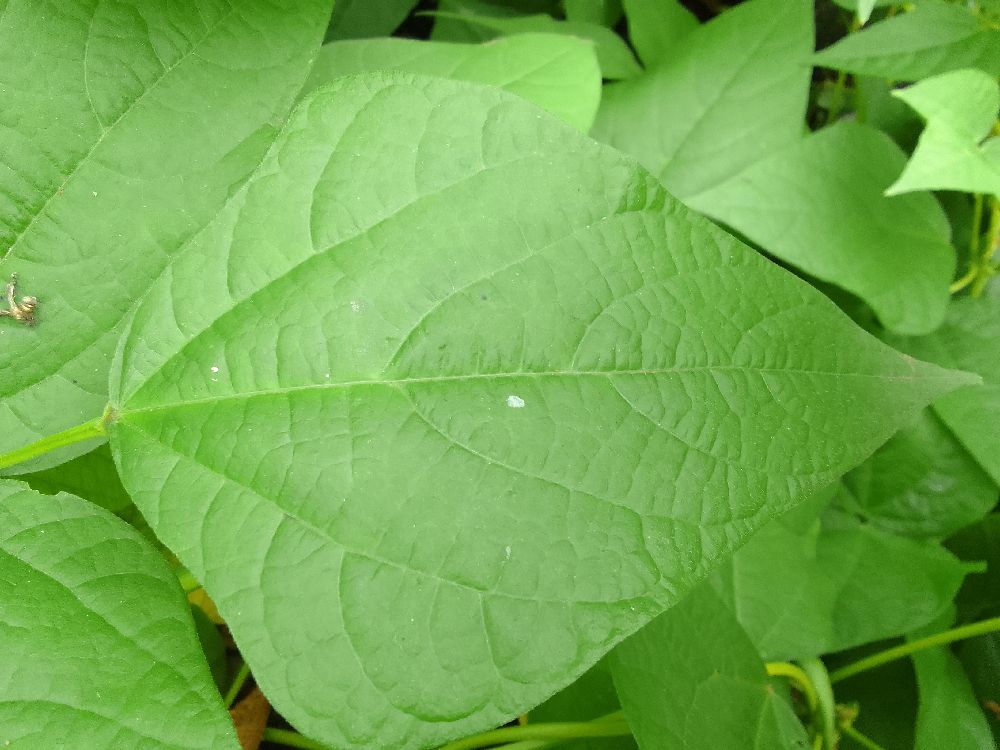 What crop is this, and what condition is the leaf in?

common bean, healthy
